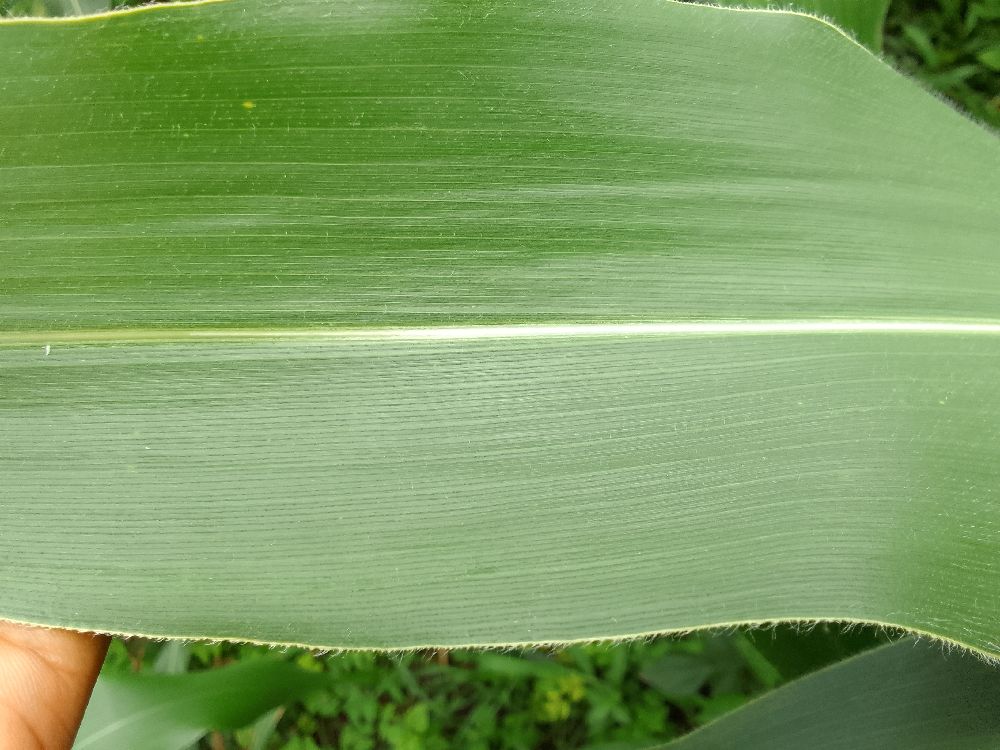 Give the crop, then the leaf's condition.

maize, healthy
